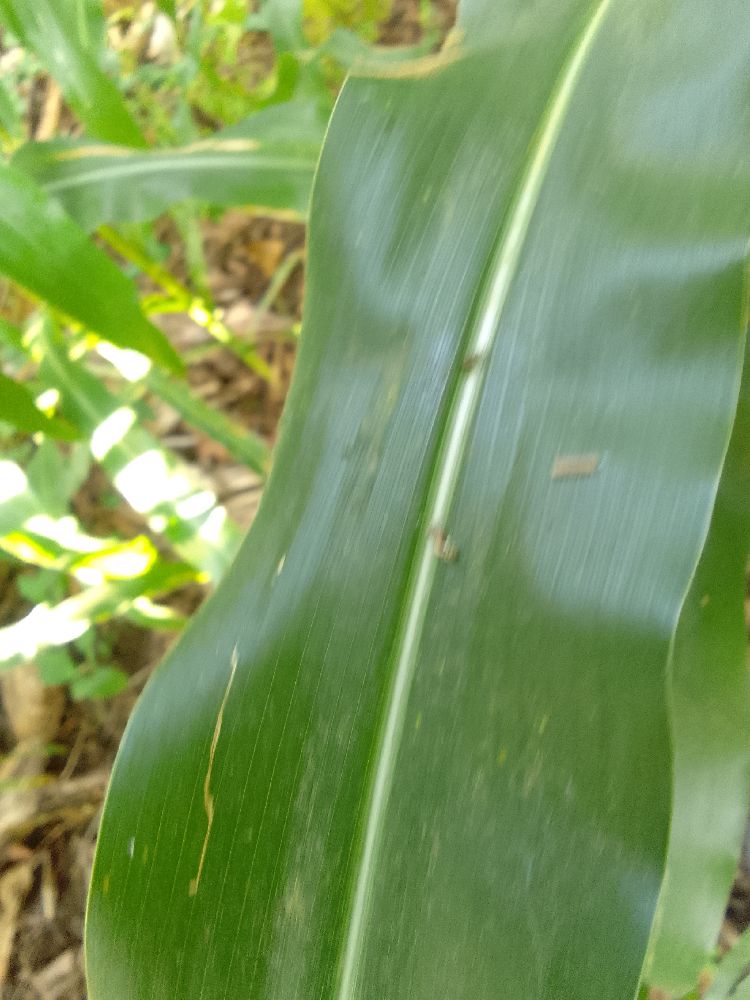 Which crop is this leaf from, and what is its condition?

maize, healthy
